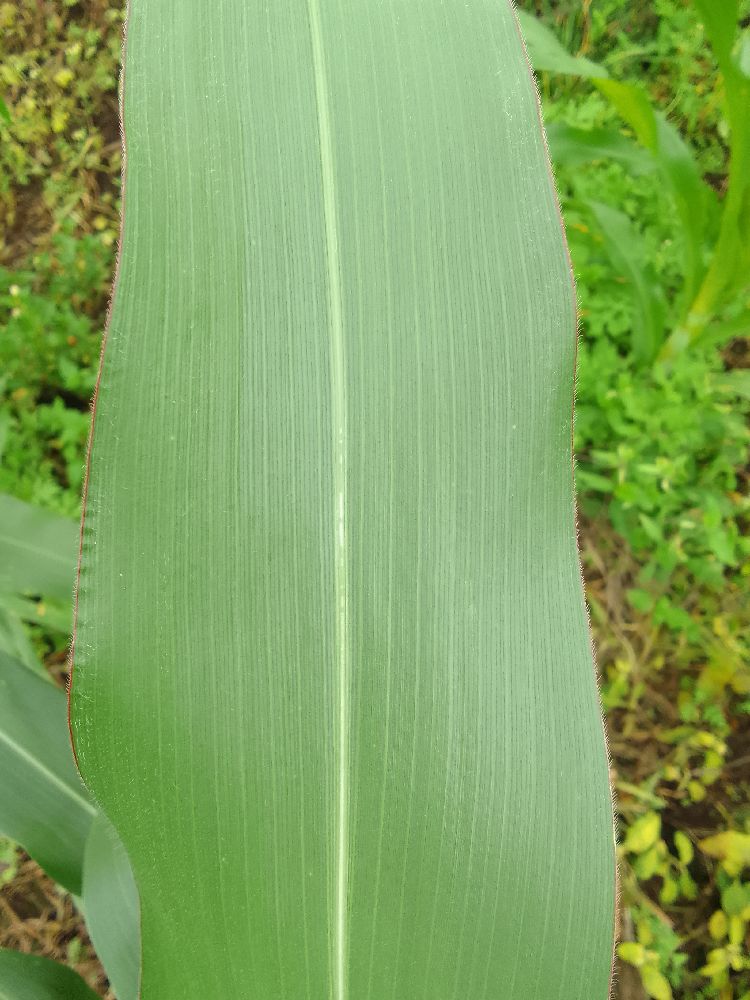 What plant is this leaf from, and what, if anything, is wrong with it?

maize, healthy
